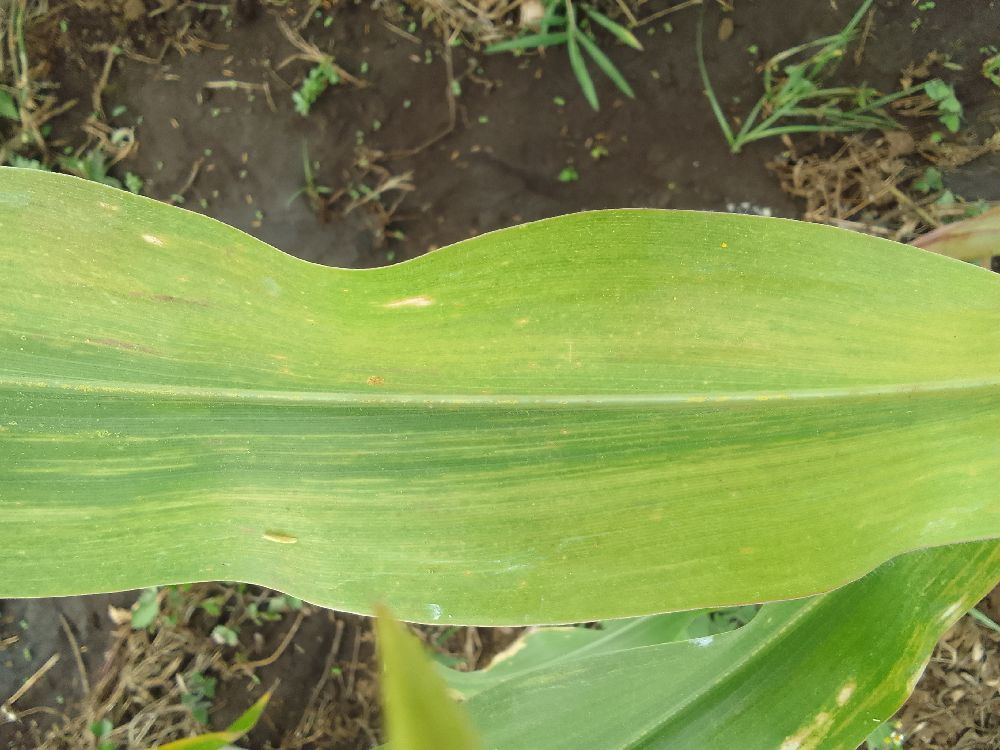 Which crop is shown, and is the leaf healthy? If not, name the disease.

maize, maize lethal necrosis
